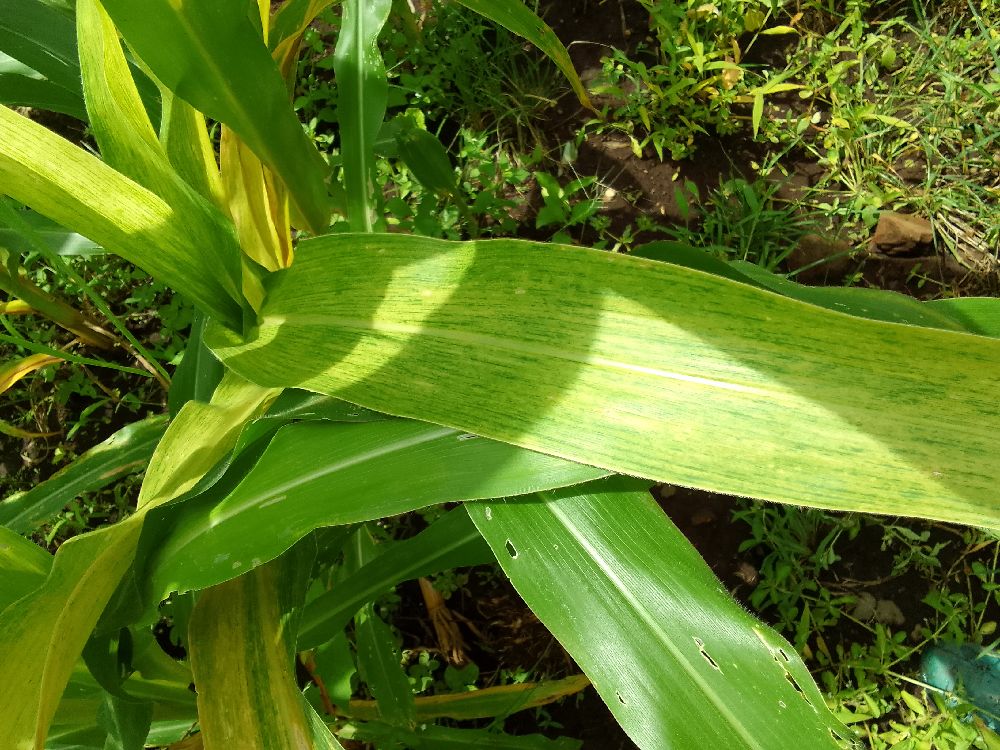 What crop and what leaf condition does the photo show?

maize, maize lethal necrosis
